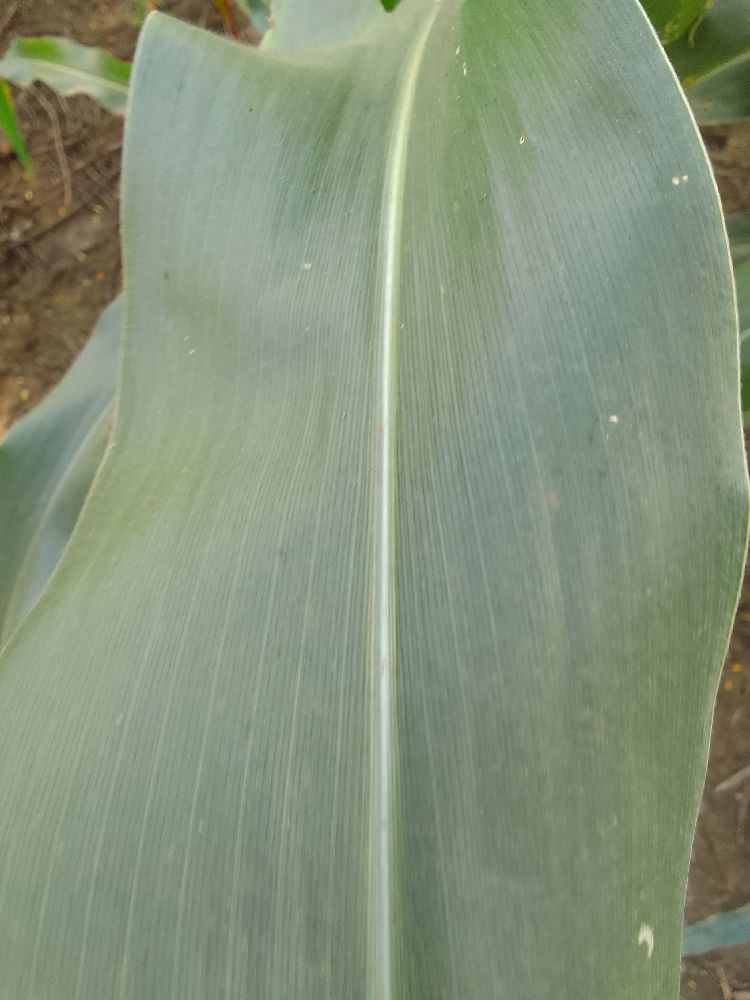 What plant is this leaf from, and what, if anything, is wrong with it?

maize, healthy
